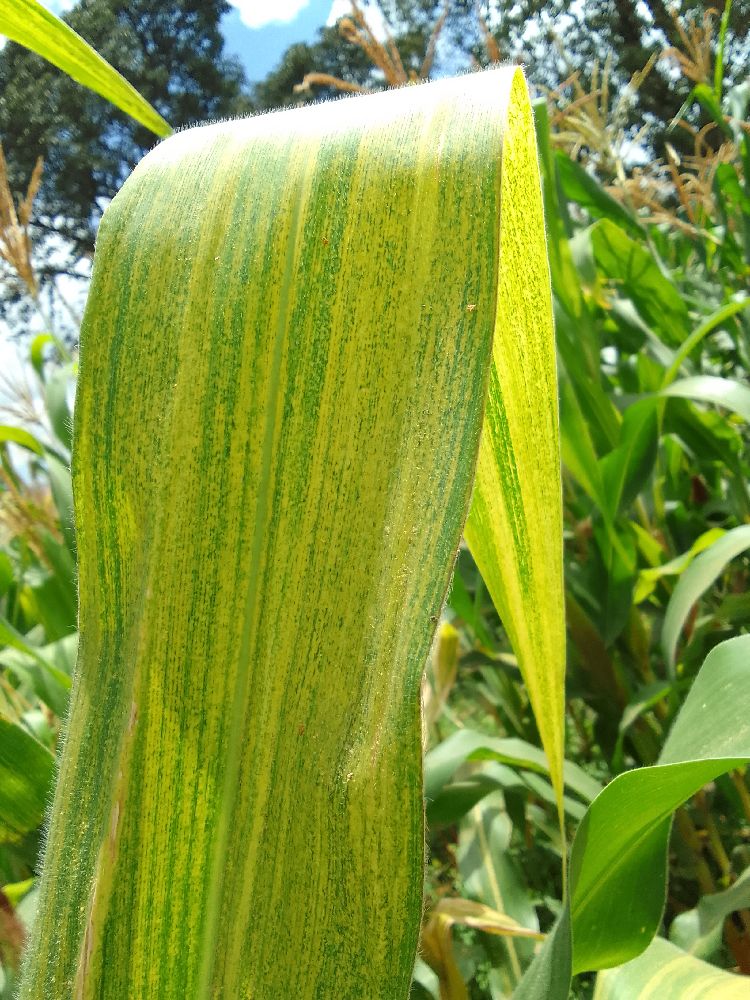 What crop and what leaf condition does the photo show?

maize, maize lethal necrosis
